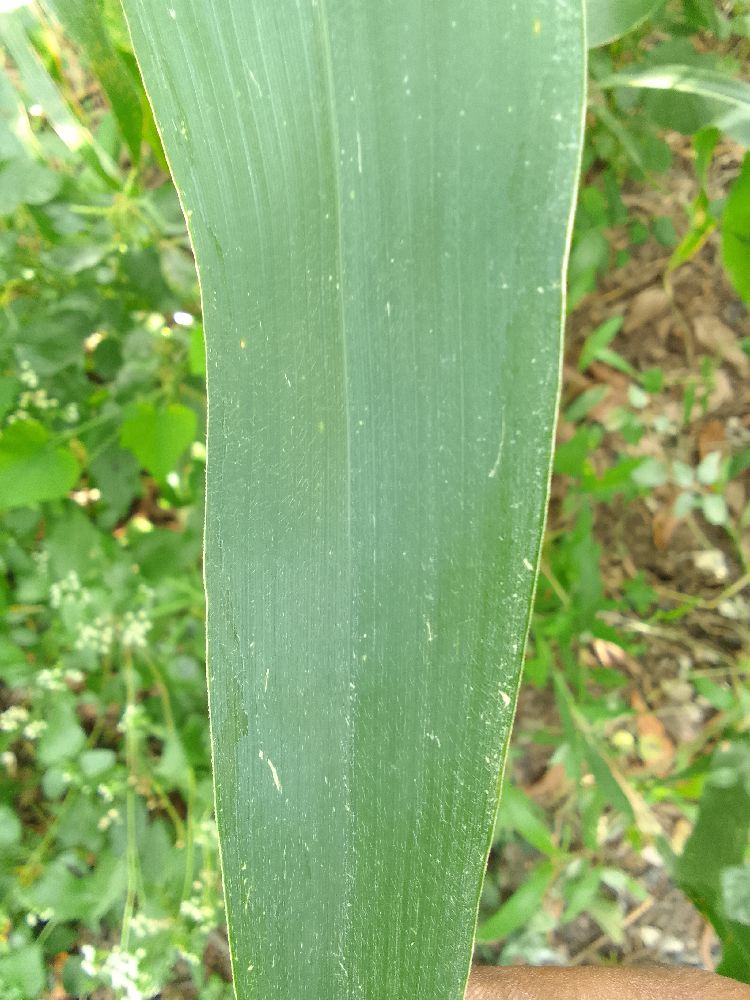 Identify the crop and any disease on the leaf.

maize, healthy
